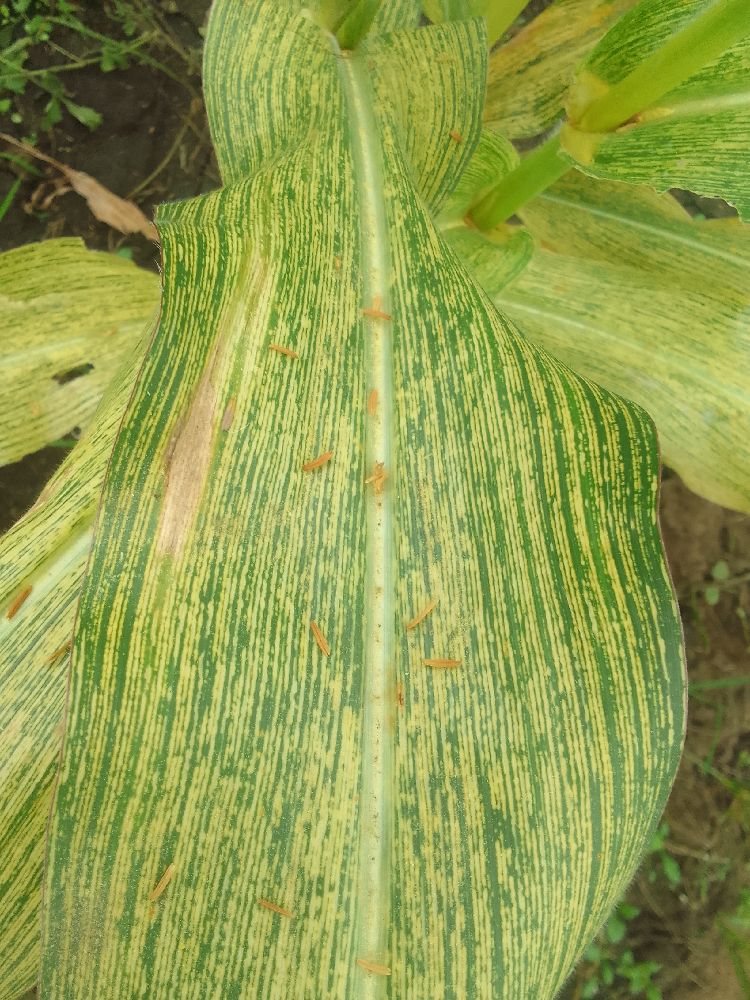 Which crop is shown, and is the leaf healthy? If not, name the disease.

maize, maize streak virus
